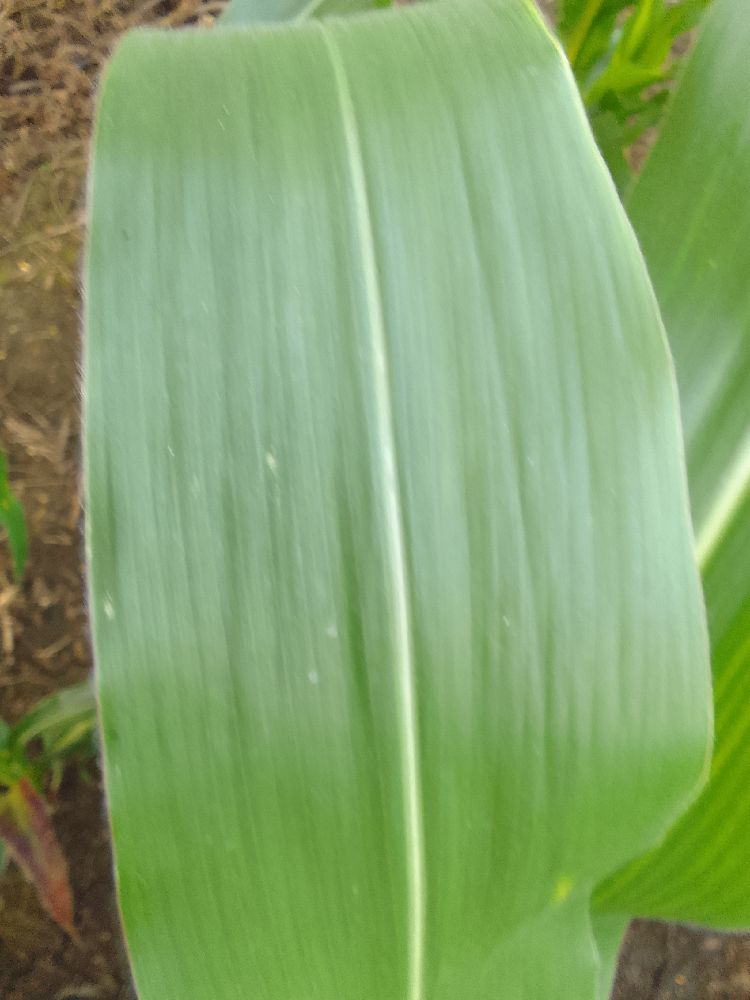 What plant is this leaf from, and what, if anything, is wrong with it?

maize, healthy
